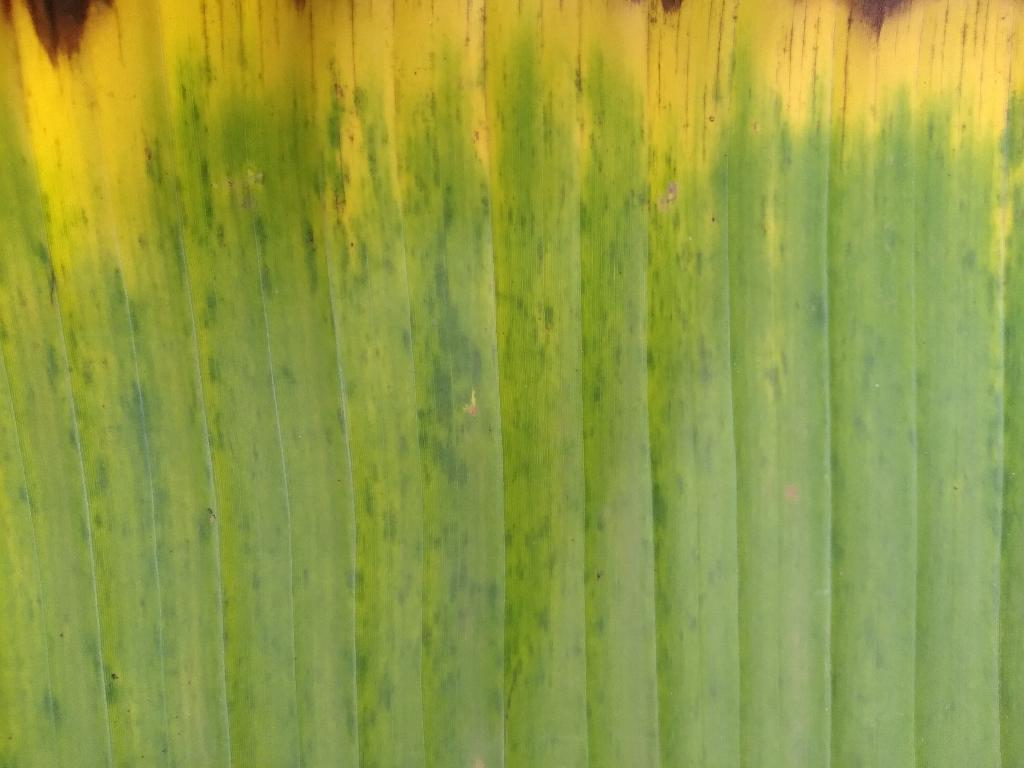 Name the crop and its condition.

banana, fusarium wilt race 1
